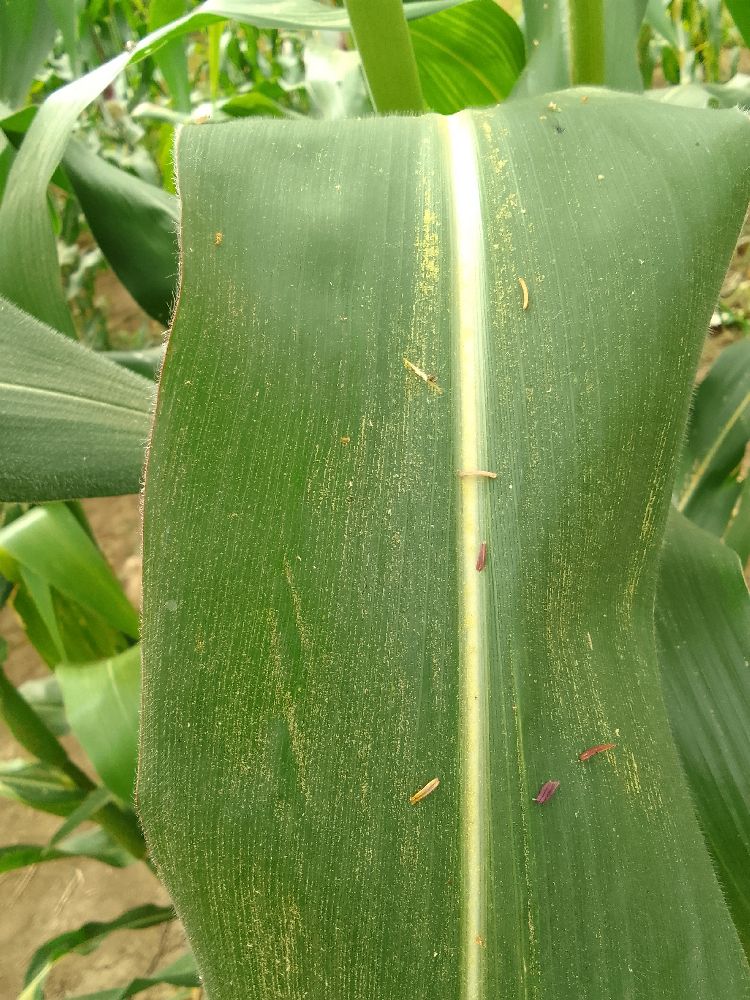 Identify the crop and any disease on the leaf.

maize, healthy
